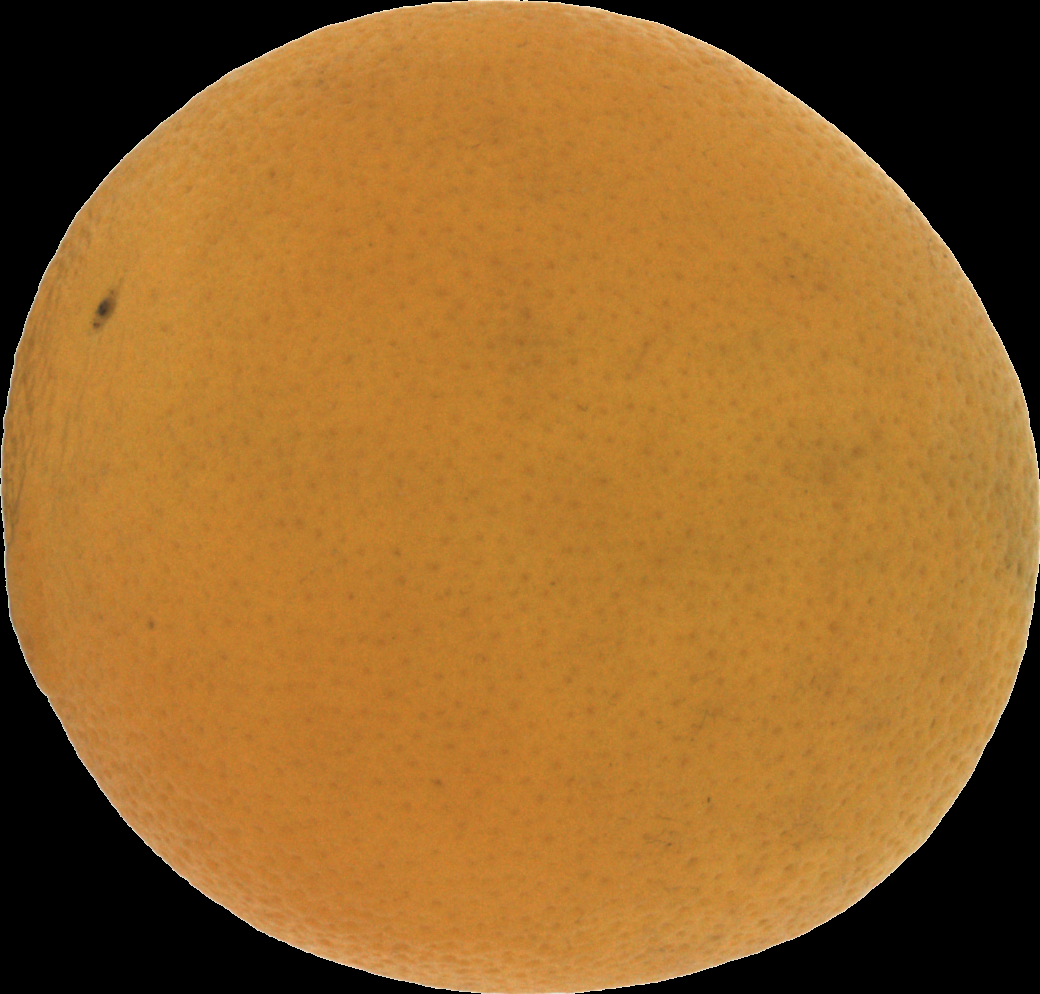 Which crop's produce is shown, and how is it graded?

orange, bad
